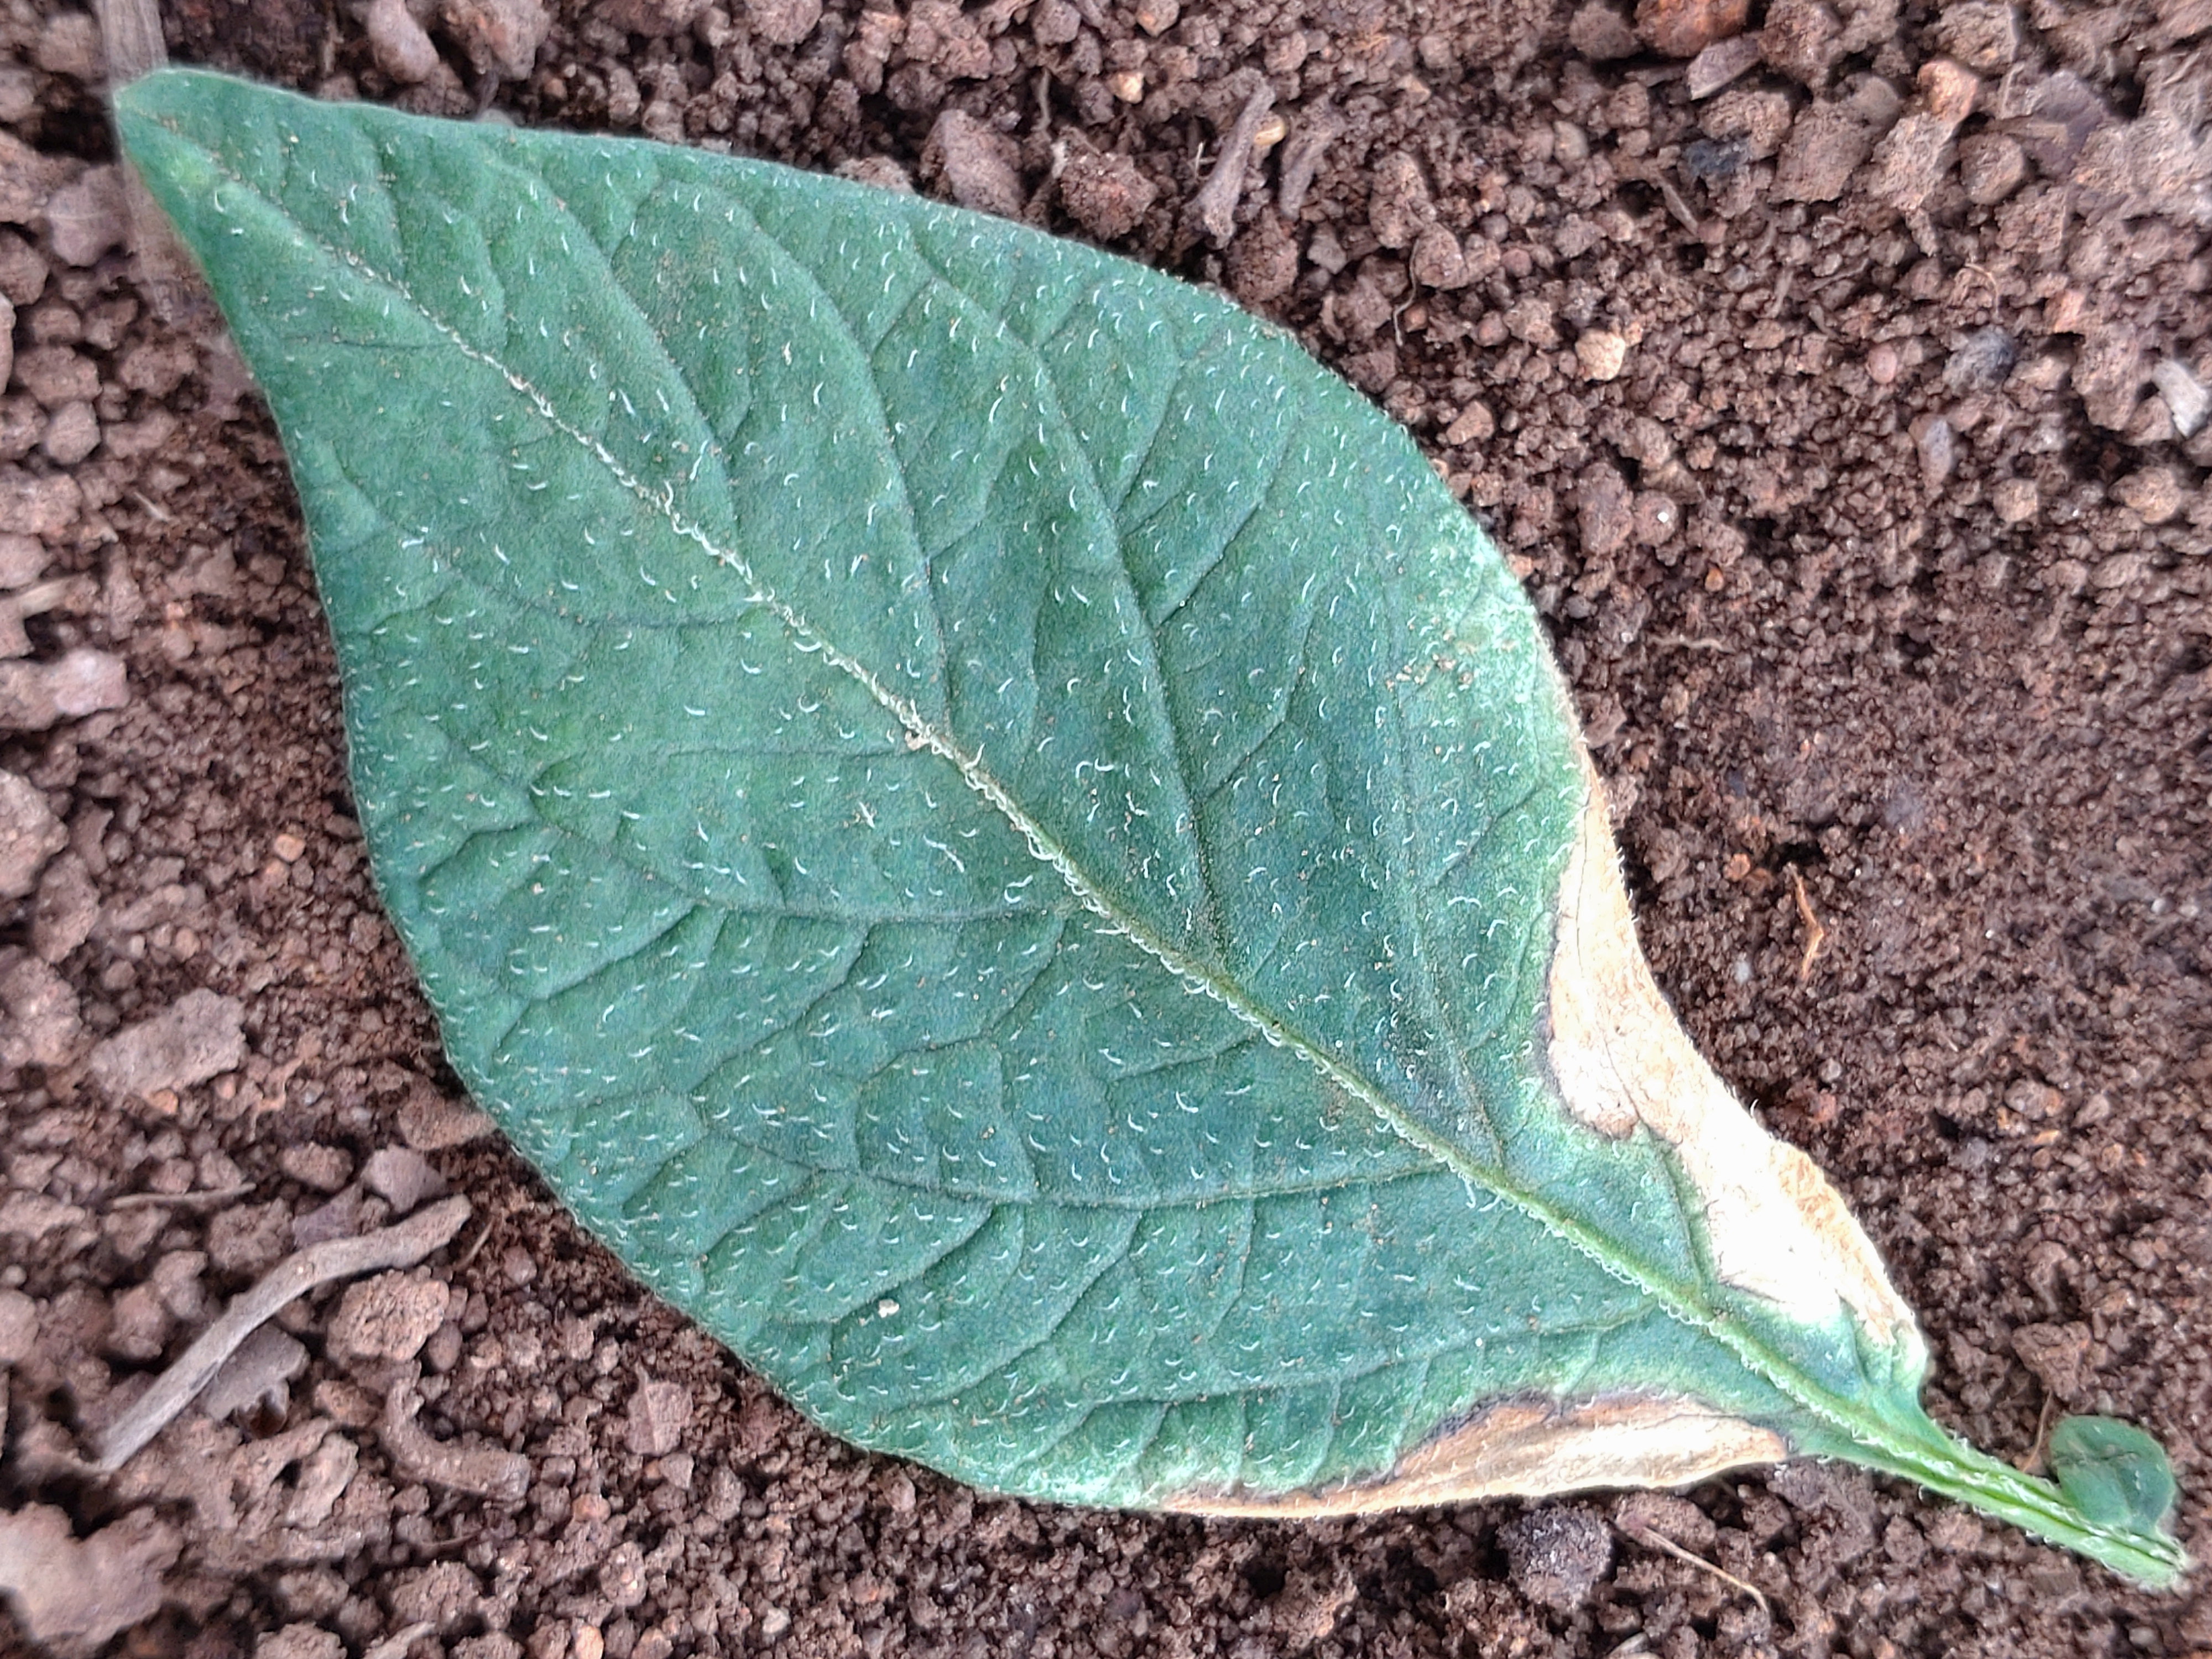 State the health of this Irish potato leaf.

early blight
